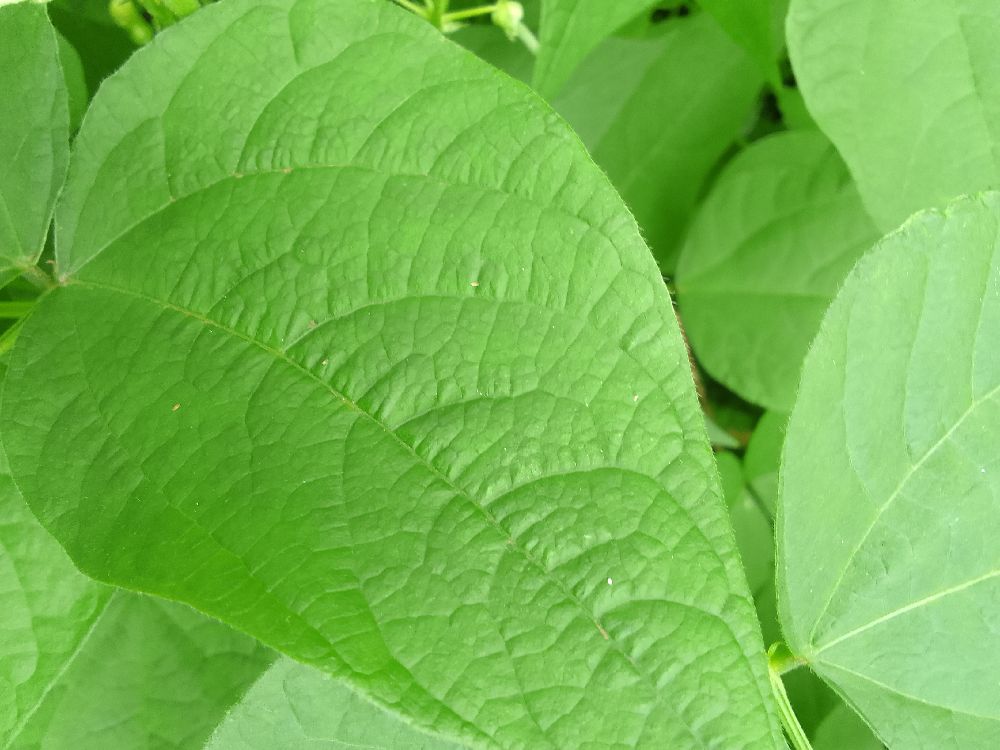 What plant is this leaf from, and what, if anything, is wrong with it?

common bean, healthy
